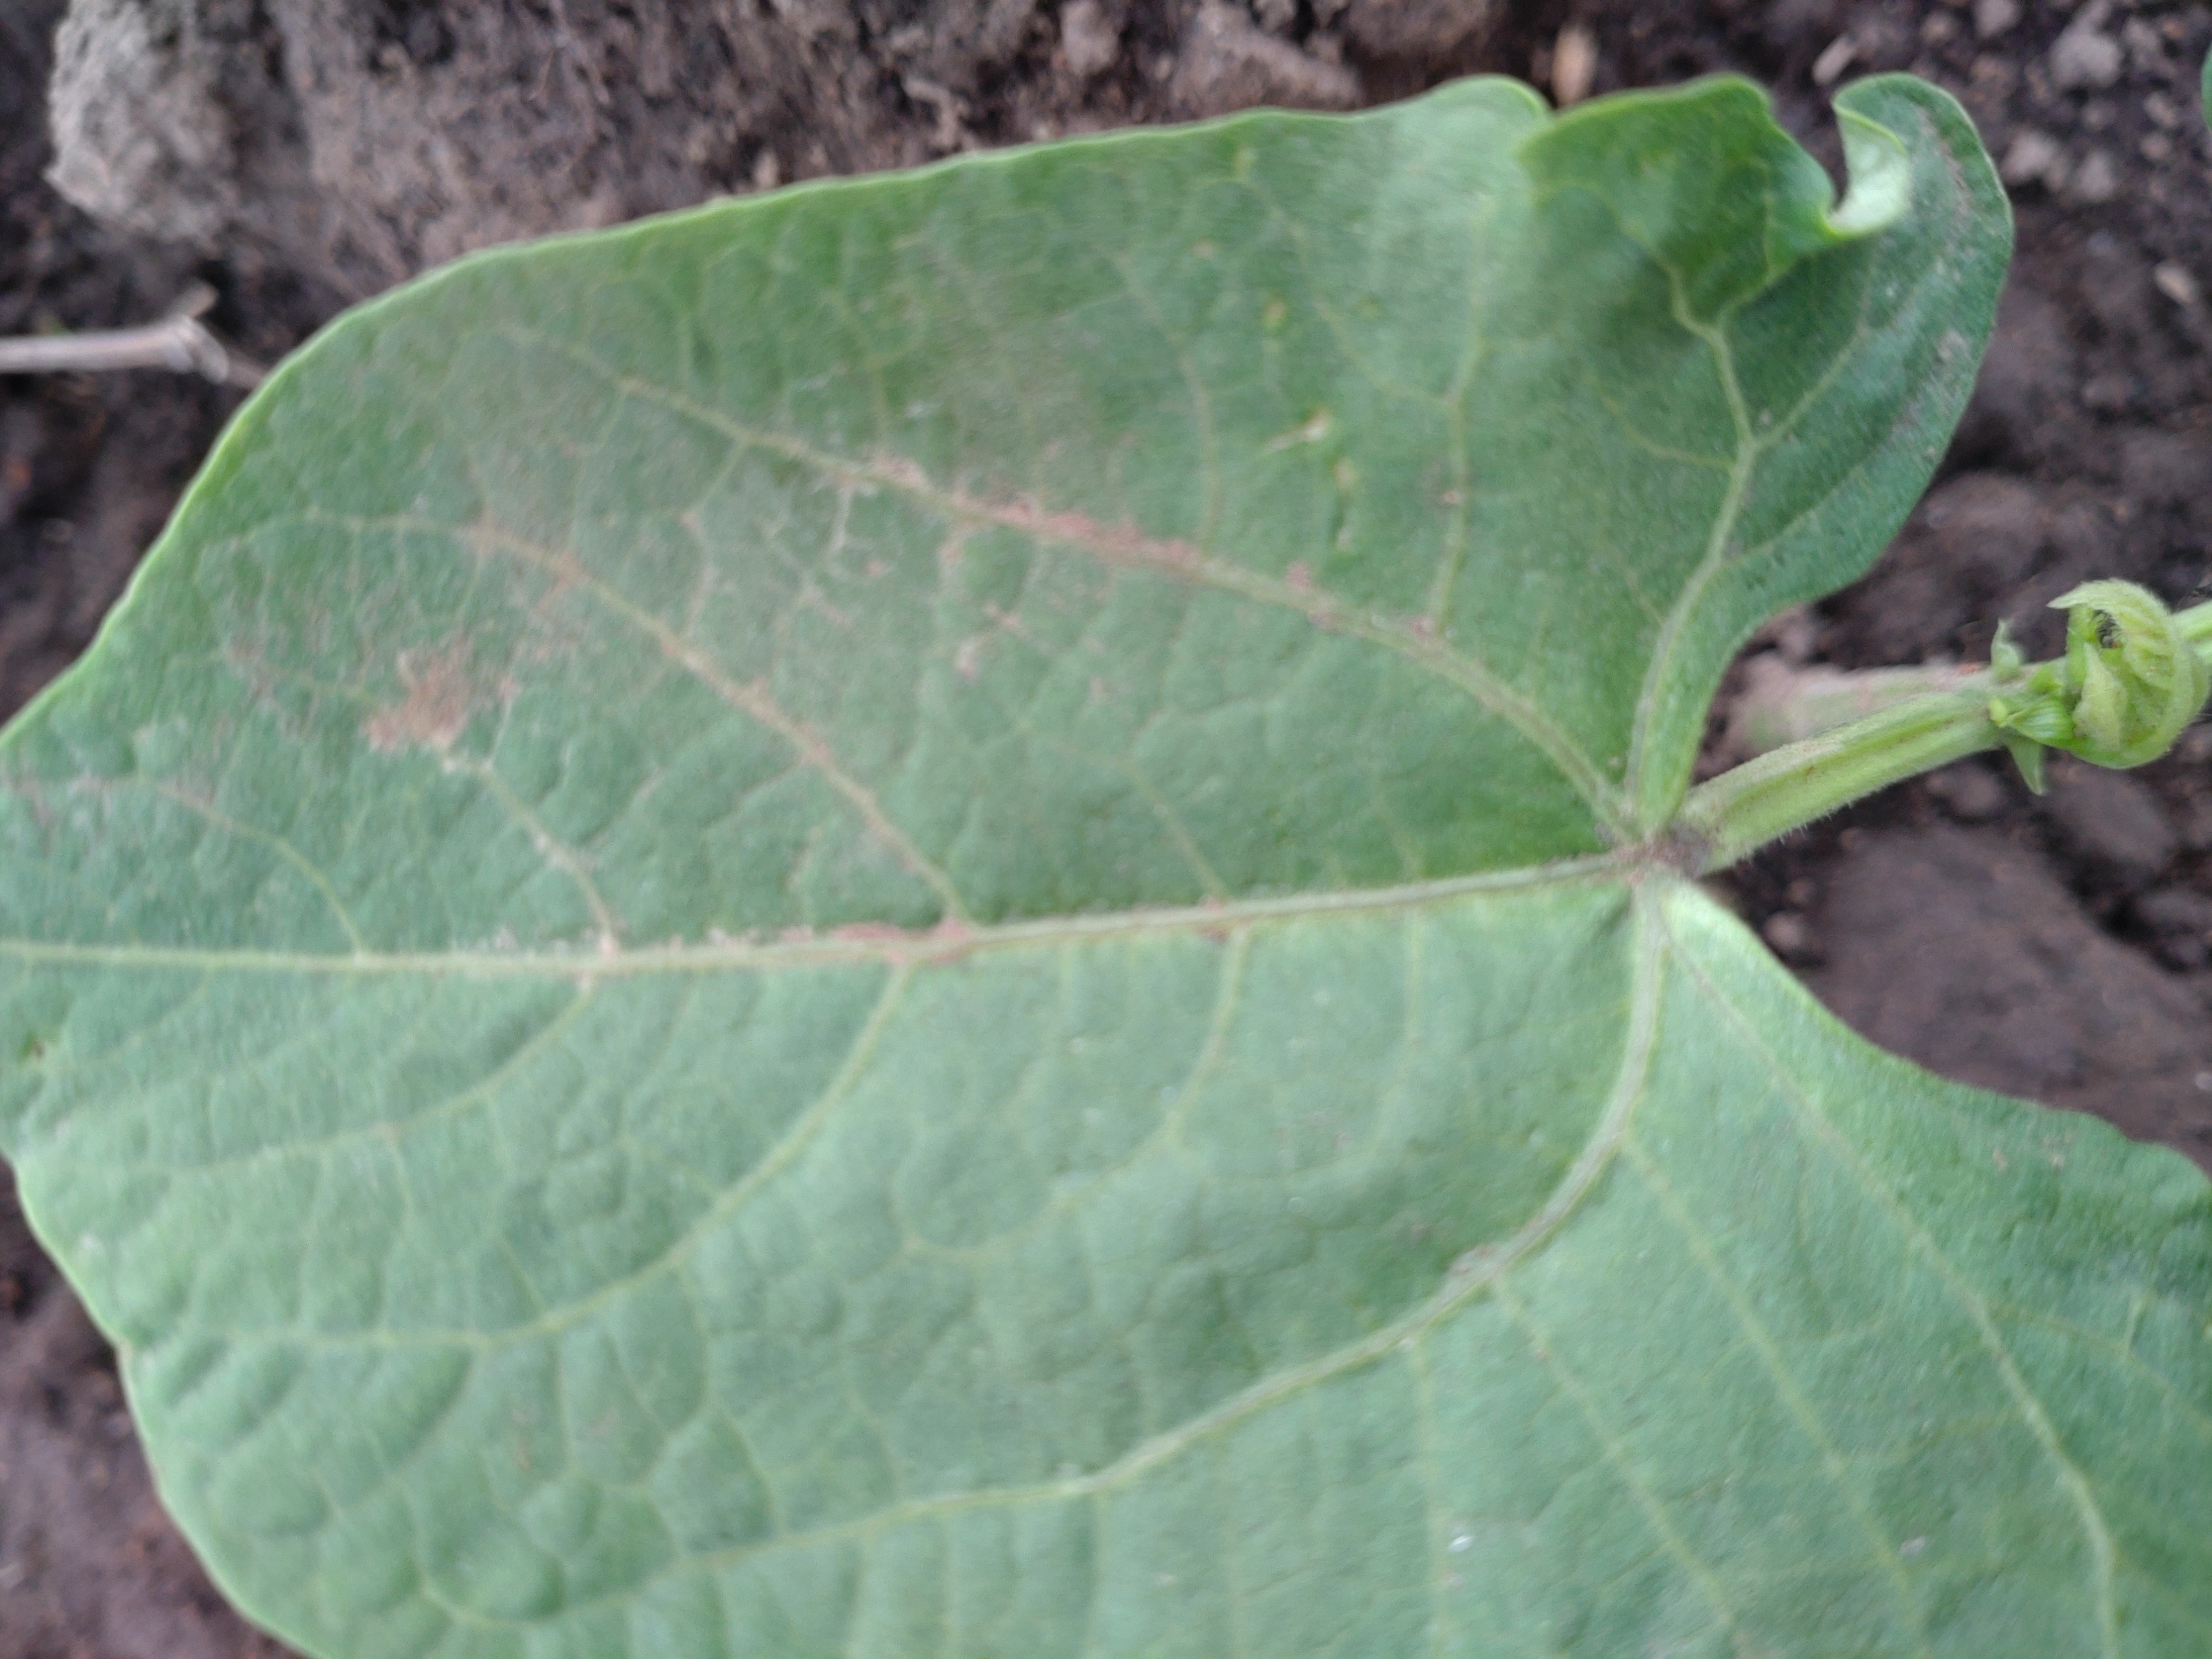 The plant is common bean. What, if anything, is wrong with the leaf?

healthy
